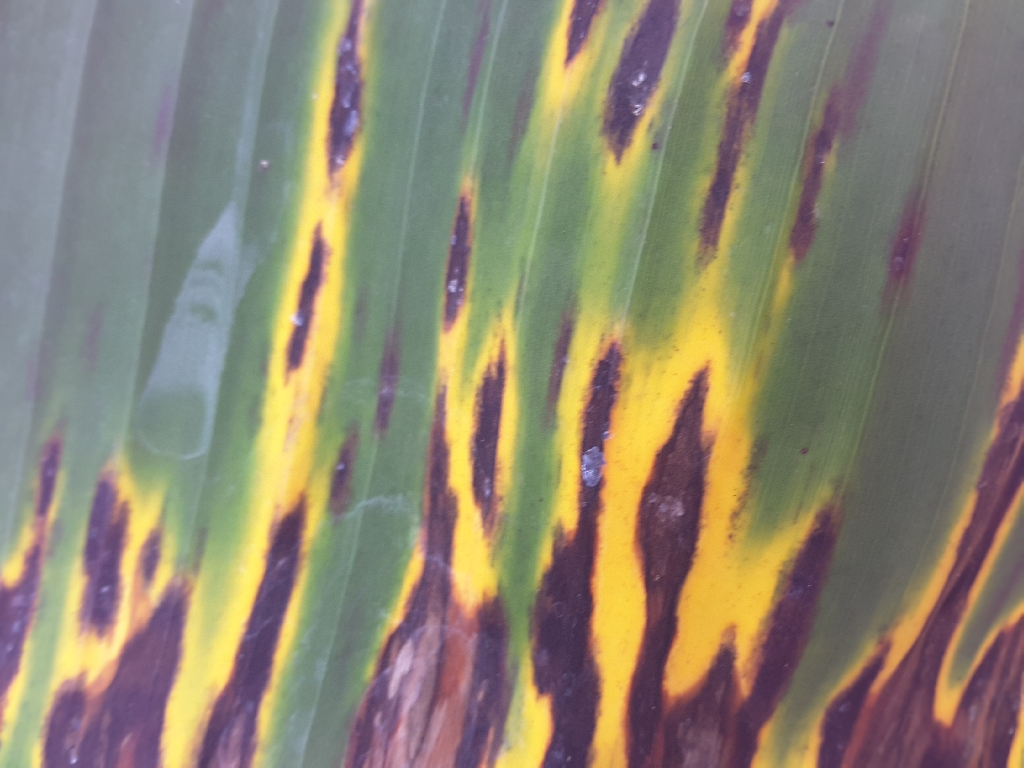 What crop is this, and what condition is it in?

banana, black sigatoka
